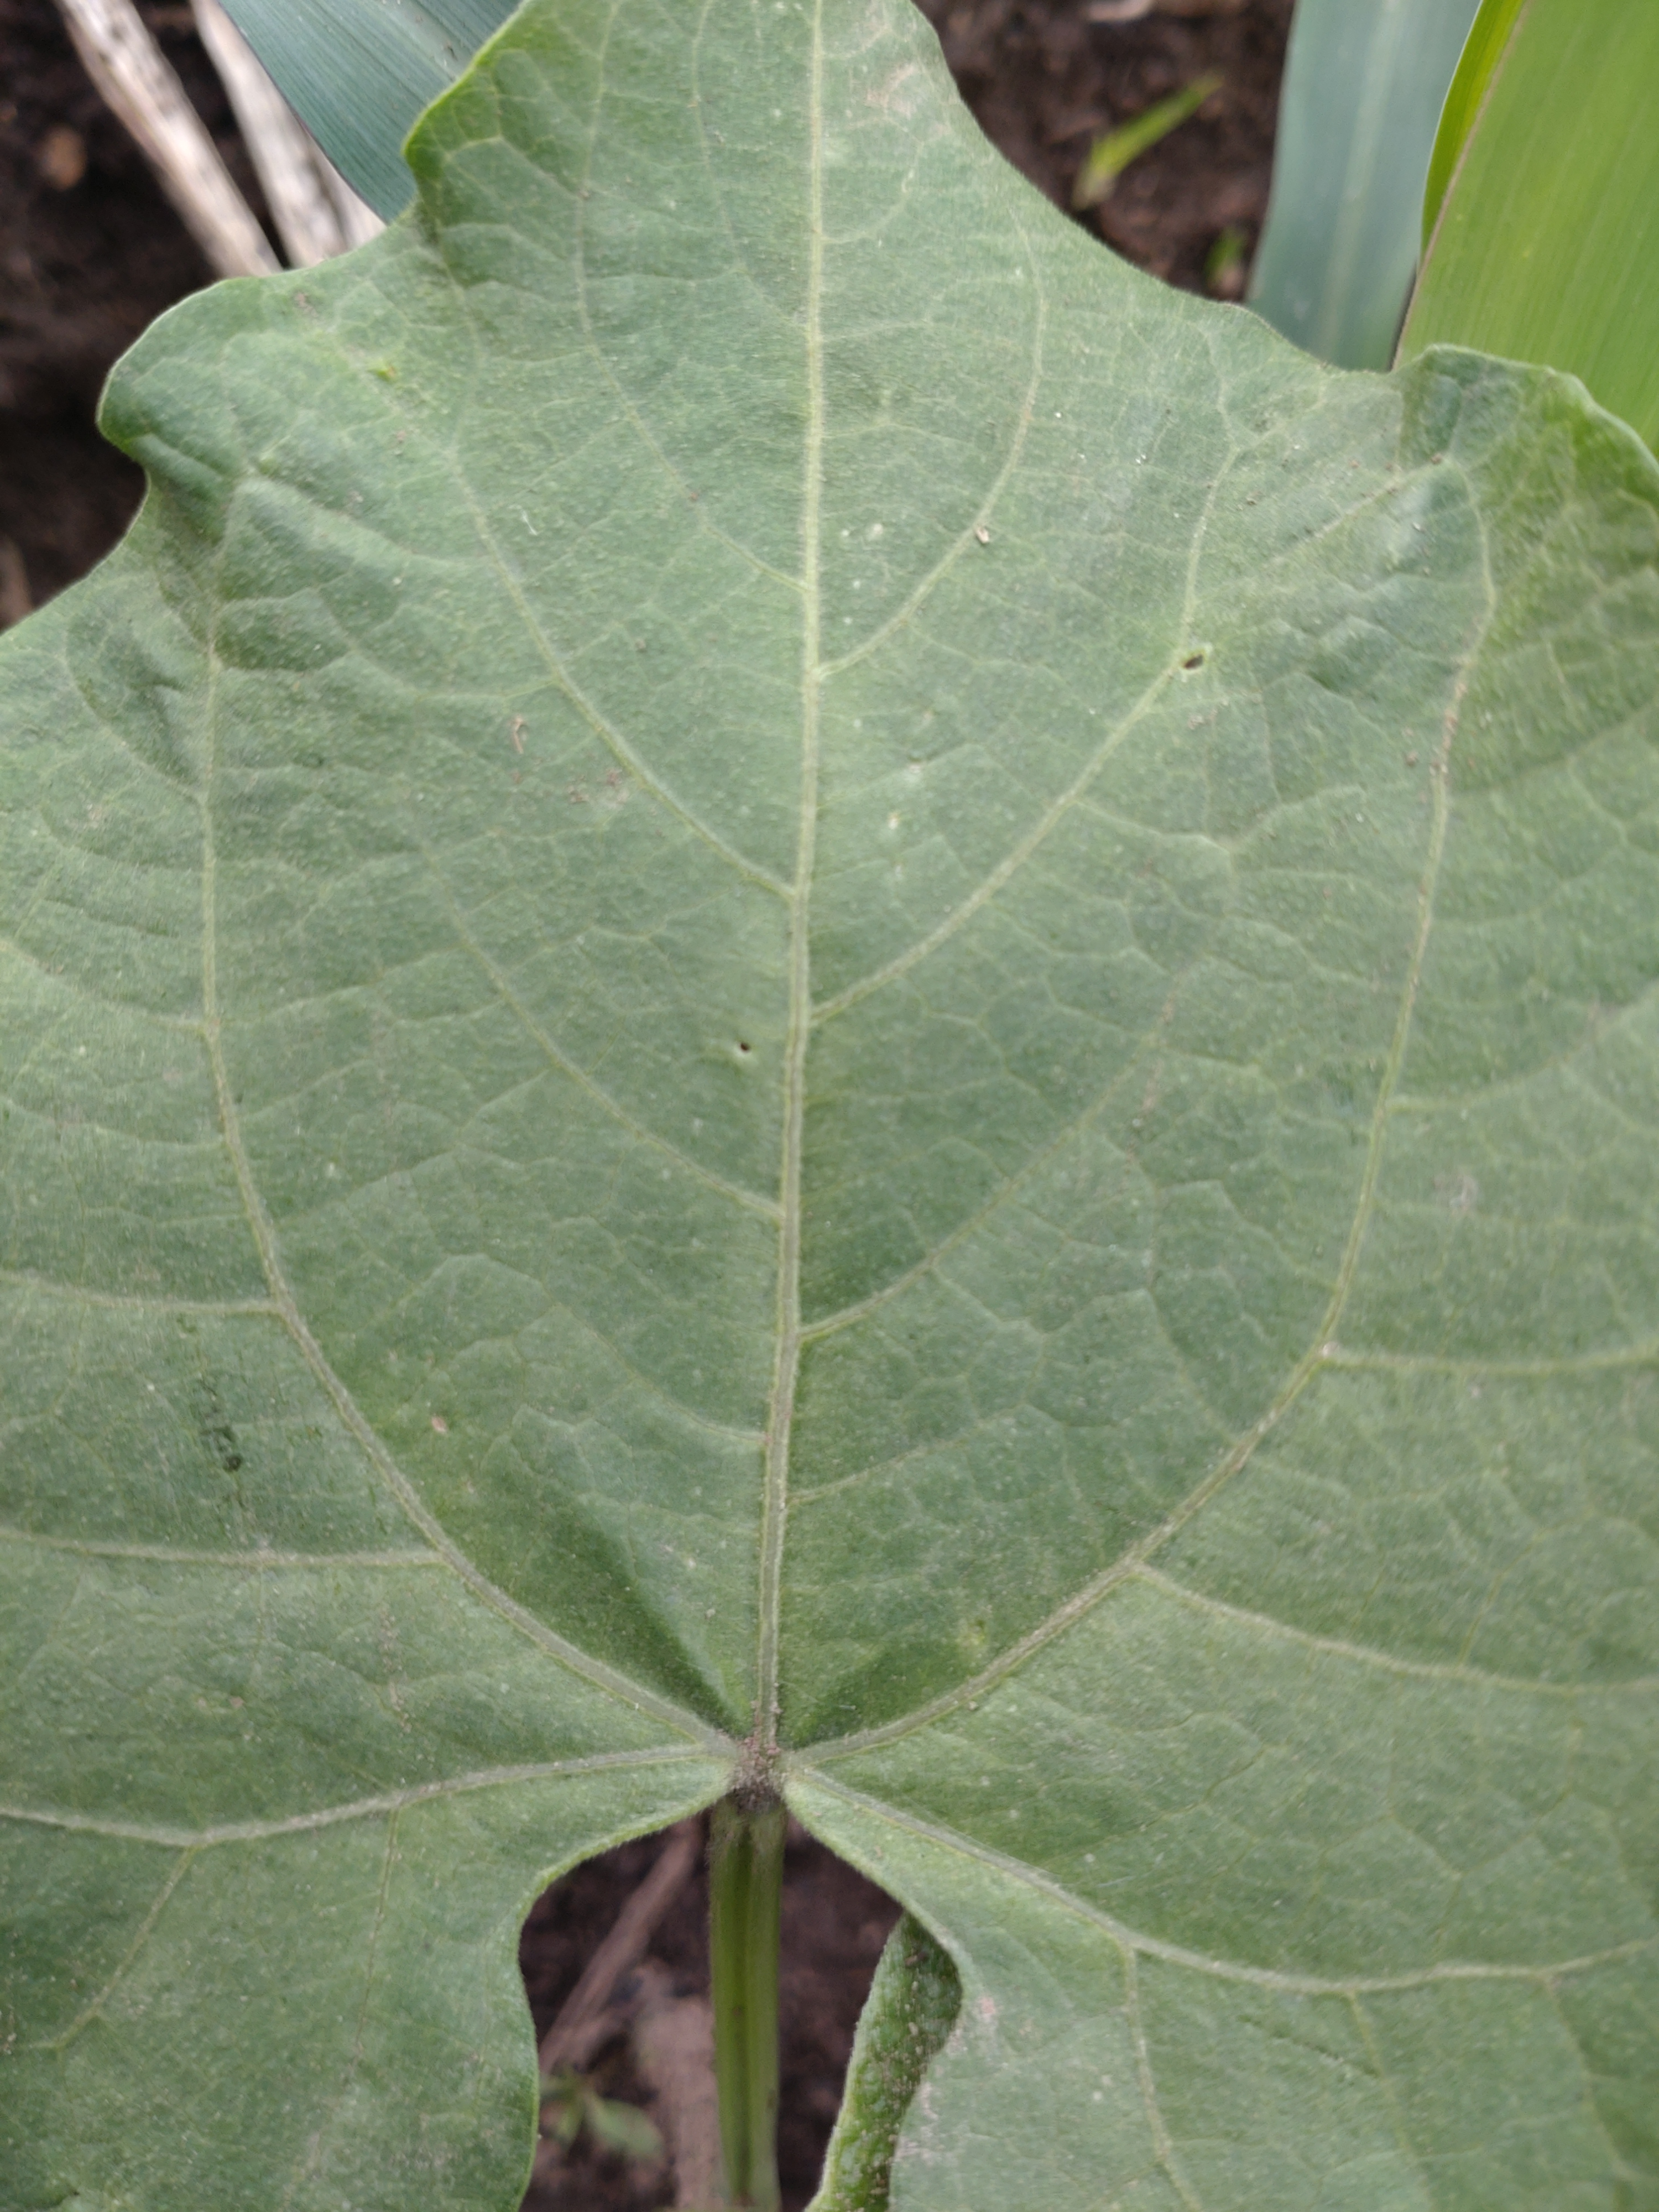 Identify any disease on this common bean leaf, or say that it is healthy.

healthy
